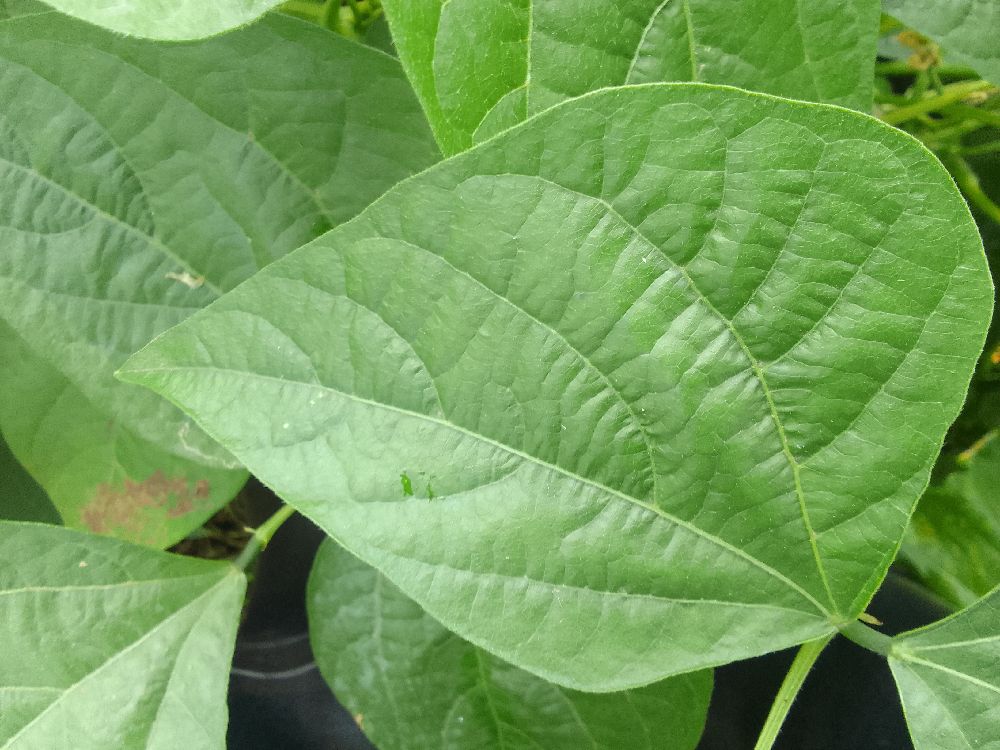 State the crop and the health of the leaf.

common bean, healthy
